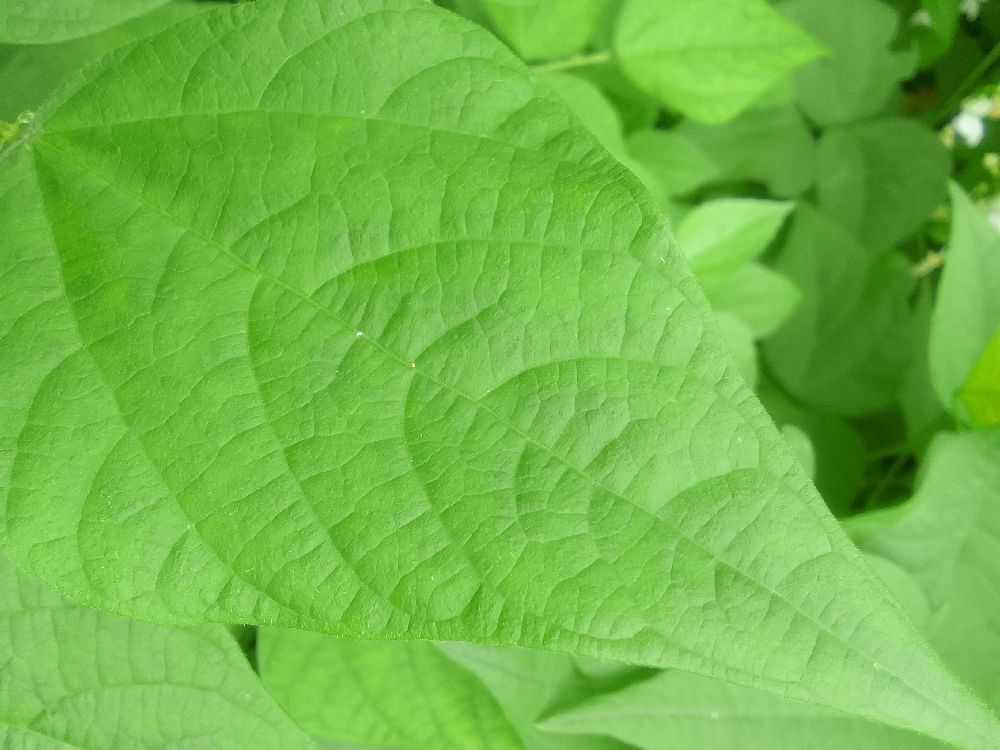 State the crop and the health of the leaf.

common bean, healthy
